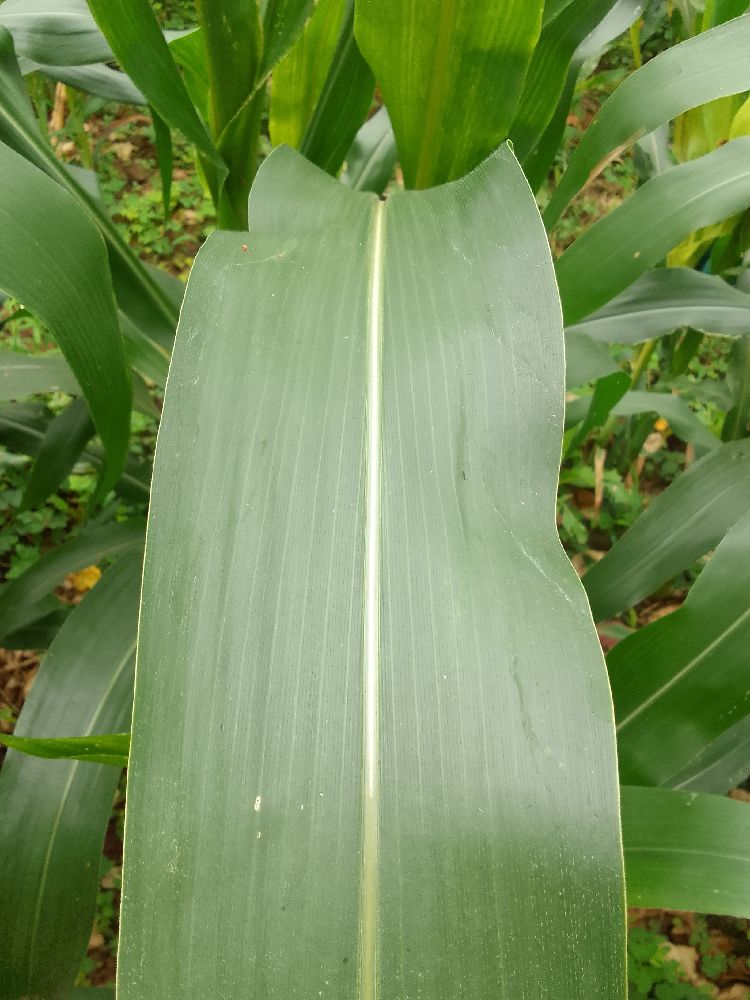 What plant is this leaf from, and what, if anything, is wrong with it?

maize, healthy
